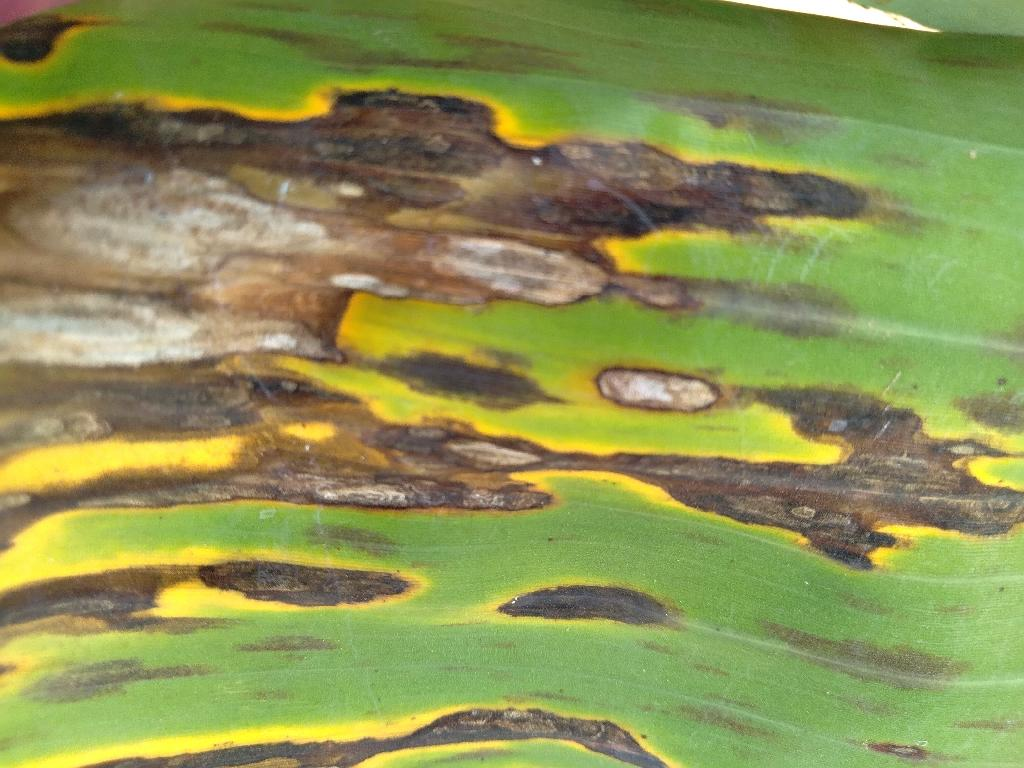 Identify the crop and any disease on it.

banana, black sigatoka
